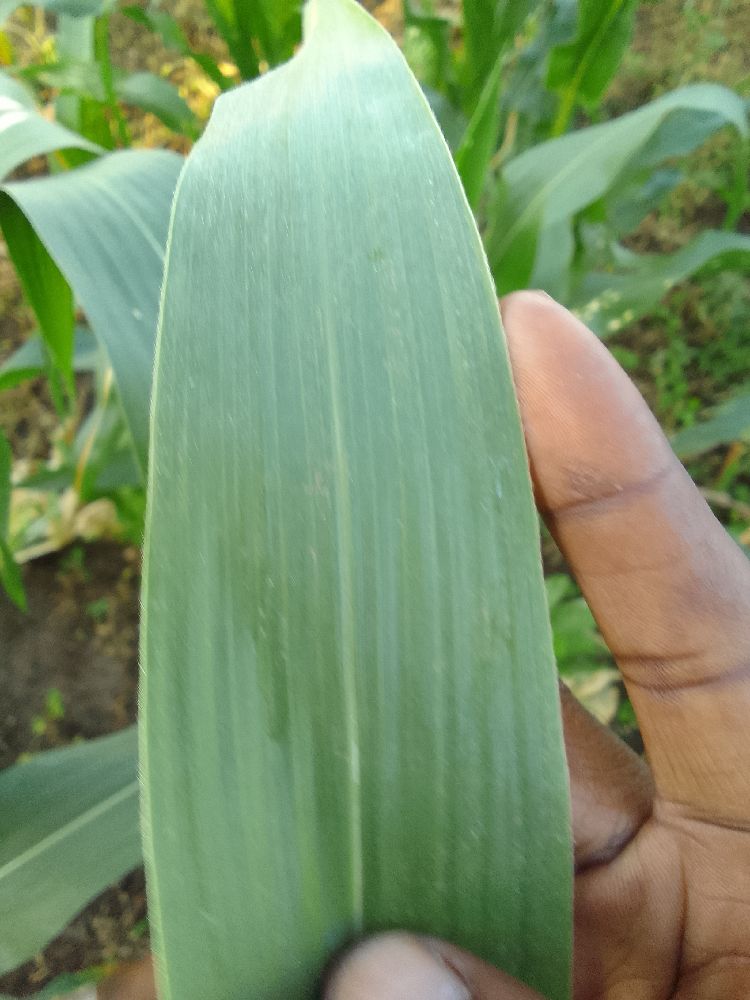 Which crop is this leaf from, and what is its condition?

maize, healthy
